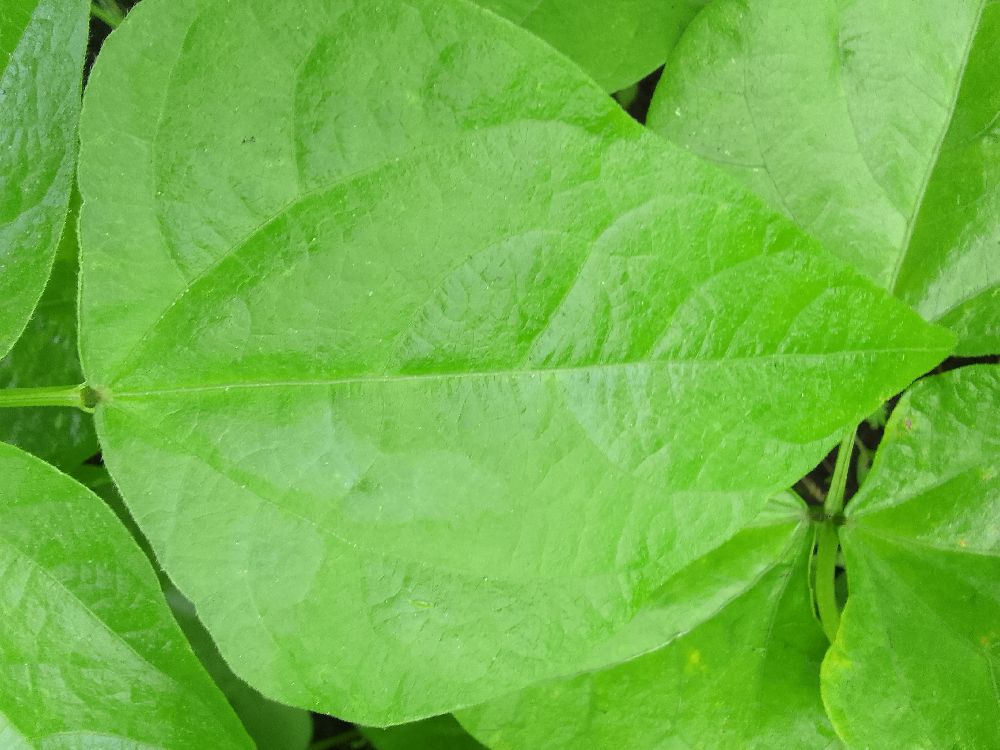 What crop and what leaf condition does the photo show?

common bean, healthy
